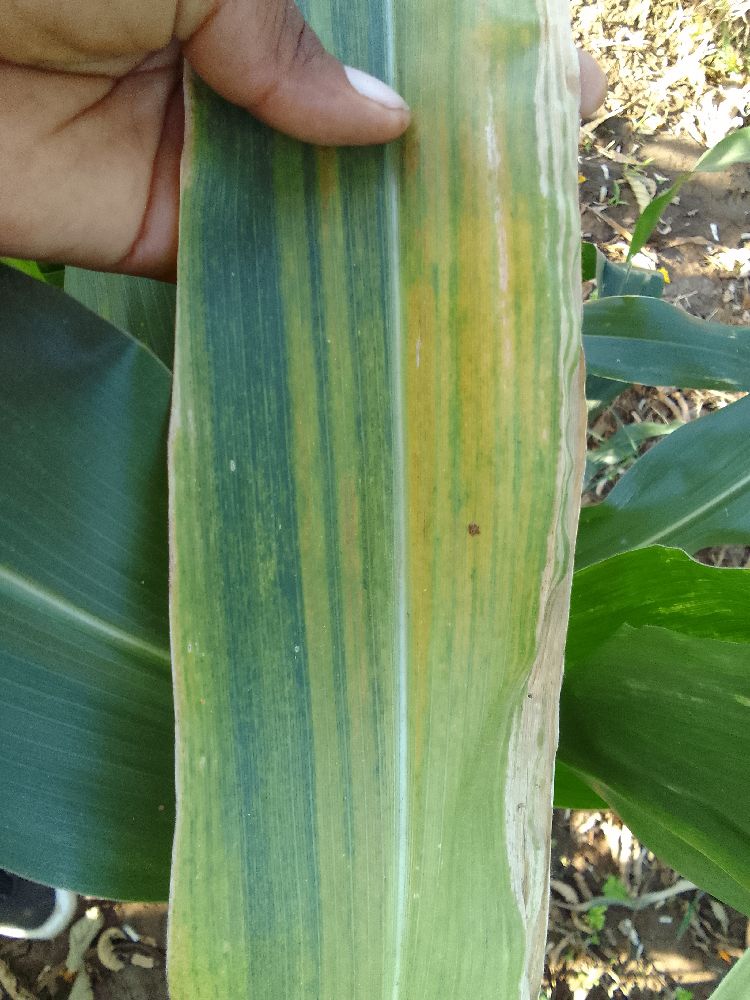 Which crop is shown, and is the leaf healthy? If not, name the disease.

maize, maize lethal necrosis
